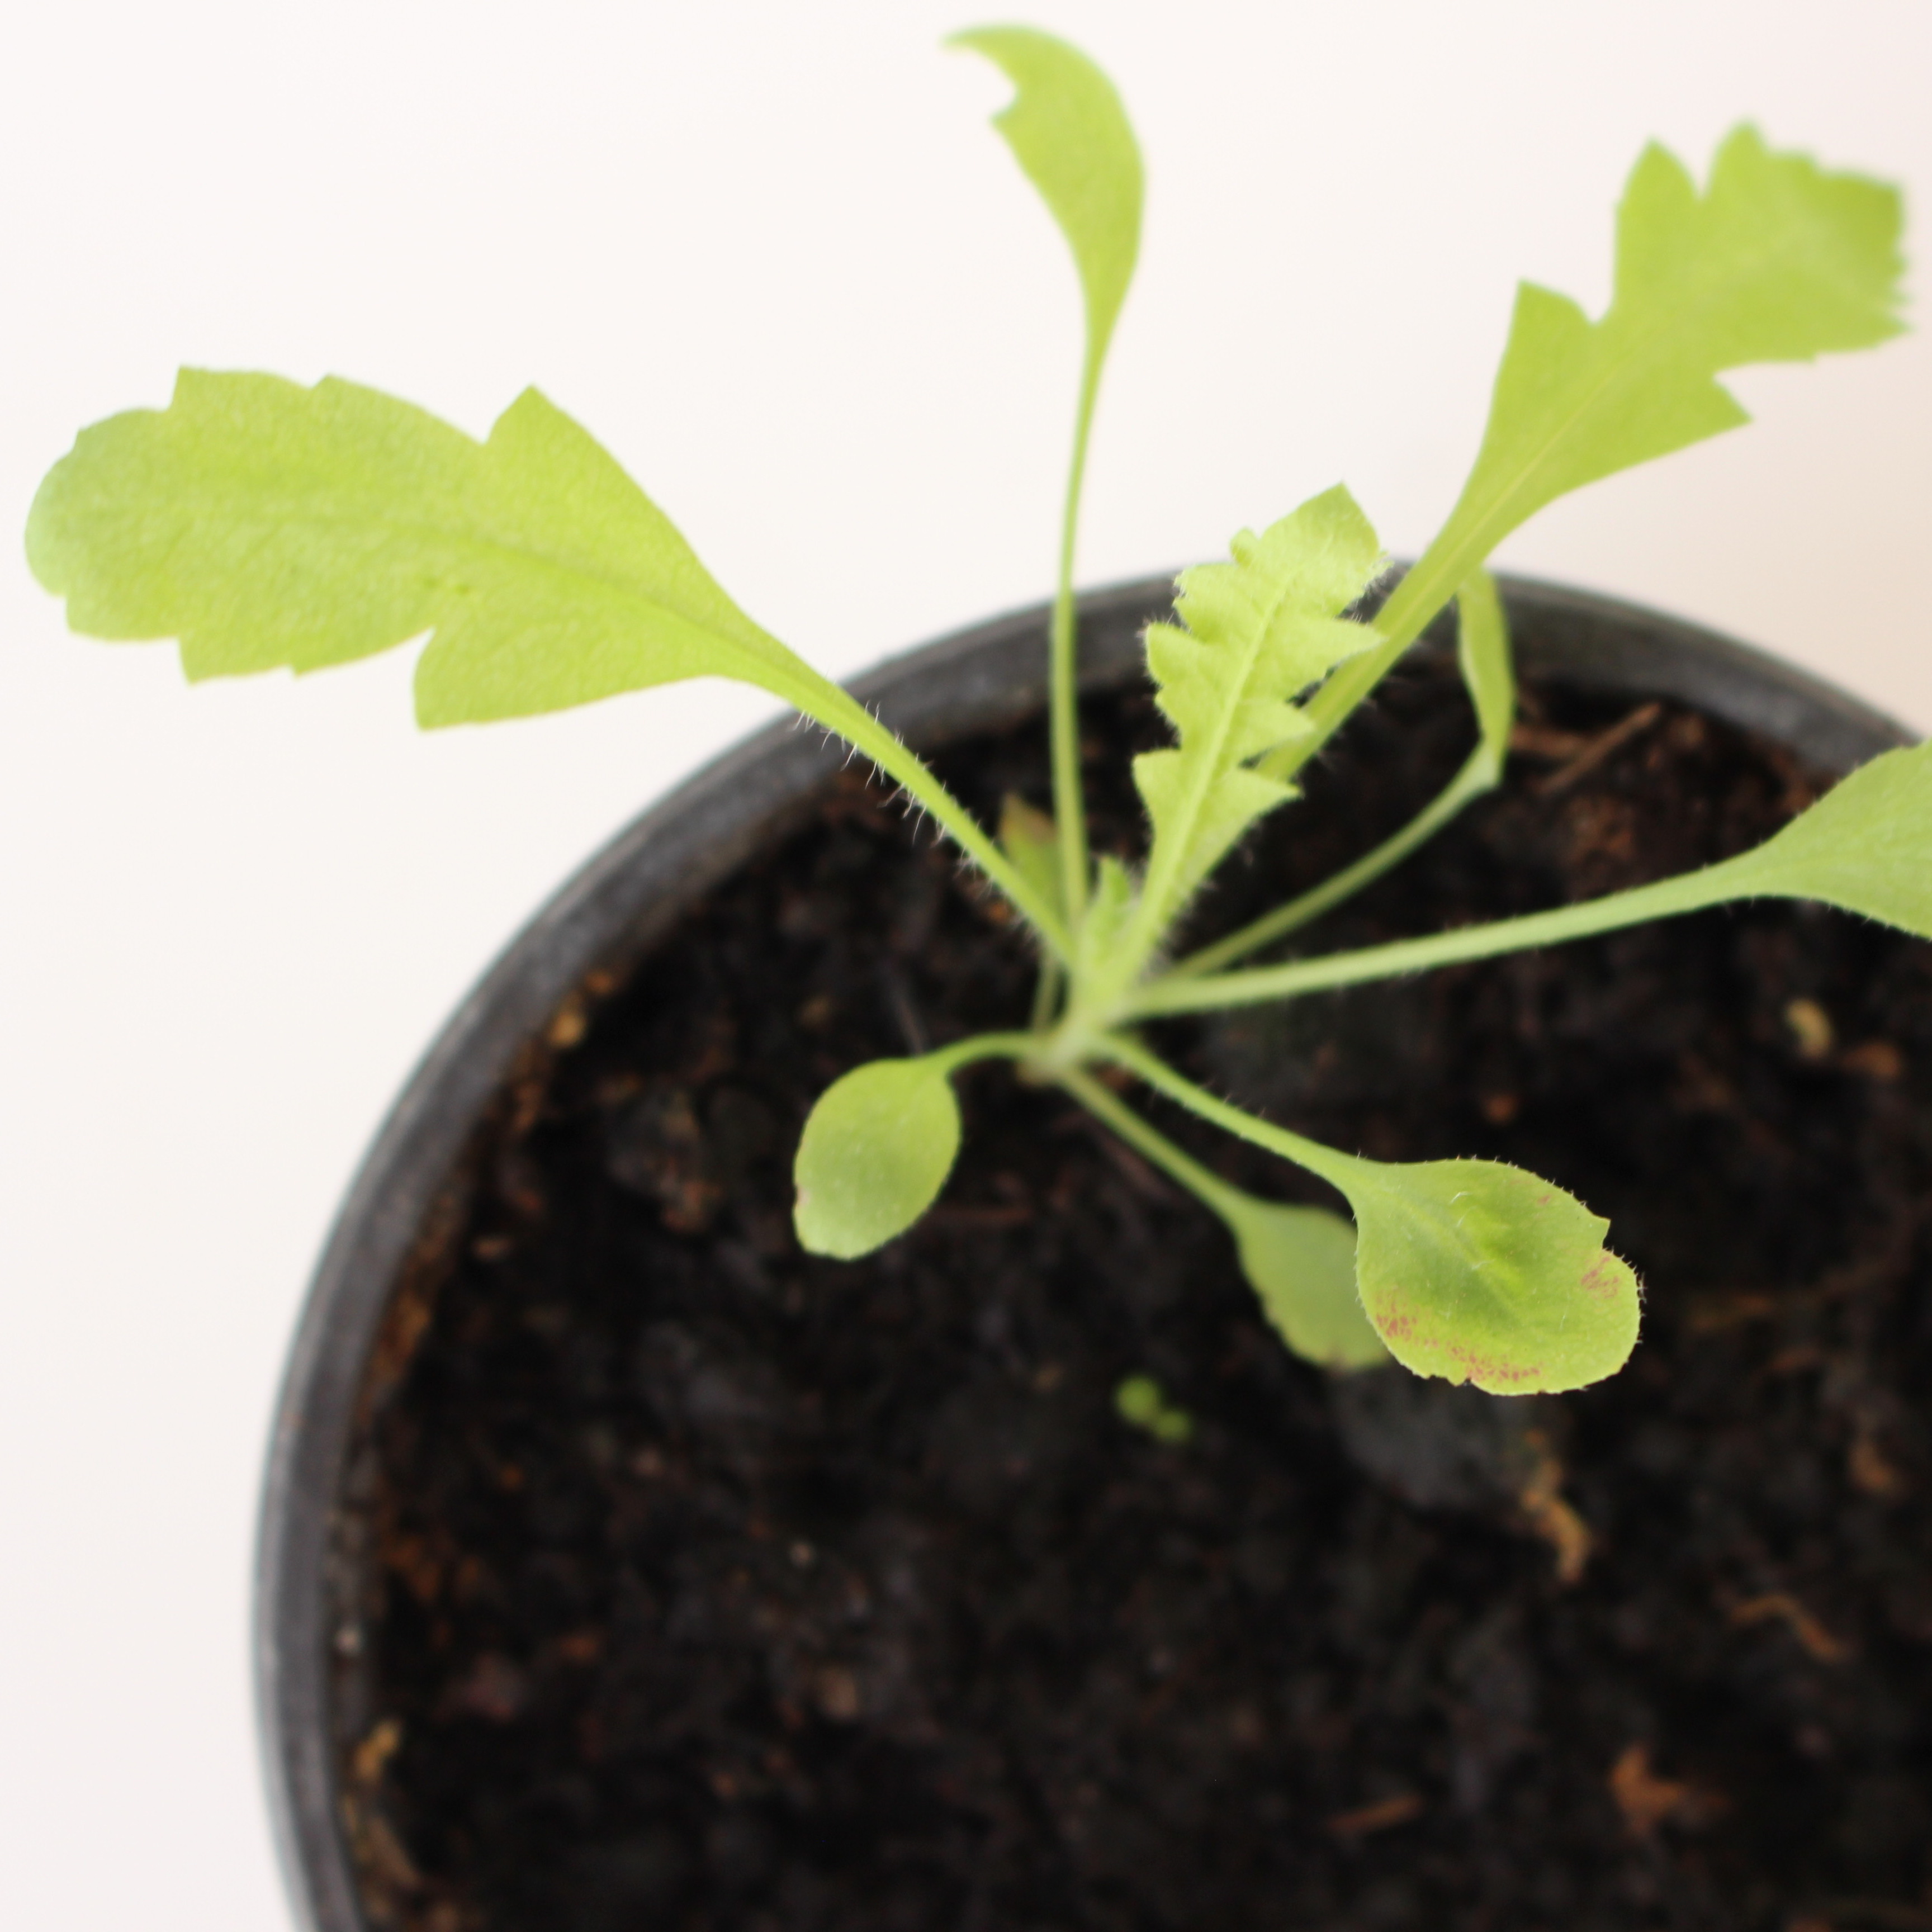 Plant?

Papaver rhoeas
